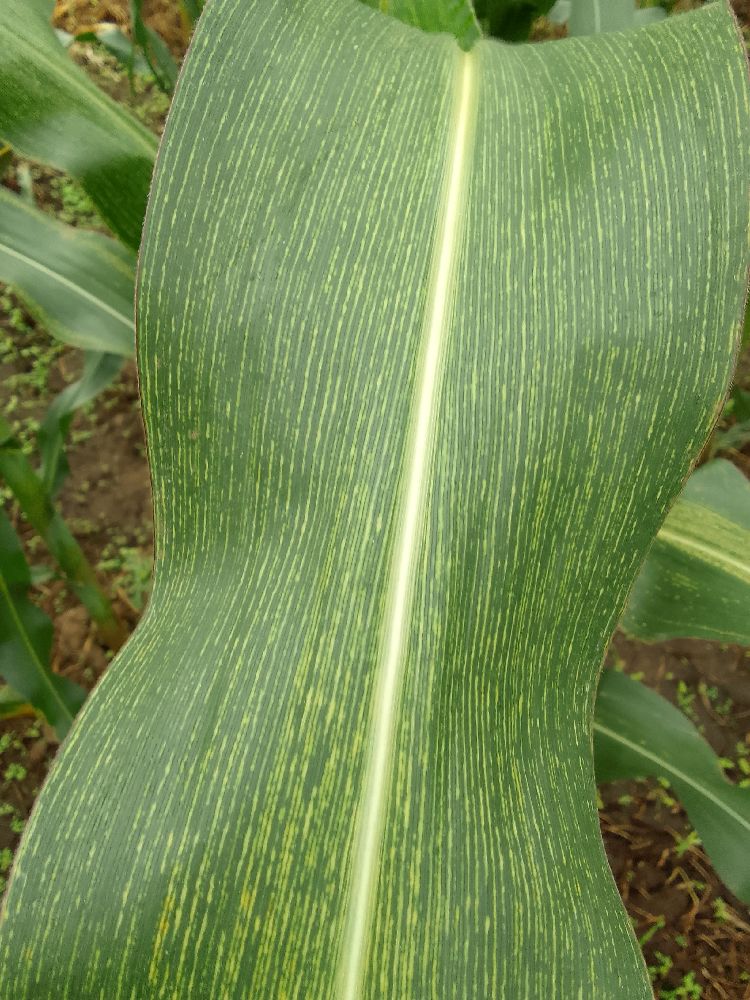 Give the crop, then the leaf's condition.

maize, maize streak virus
